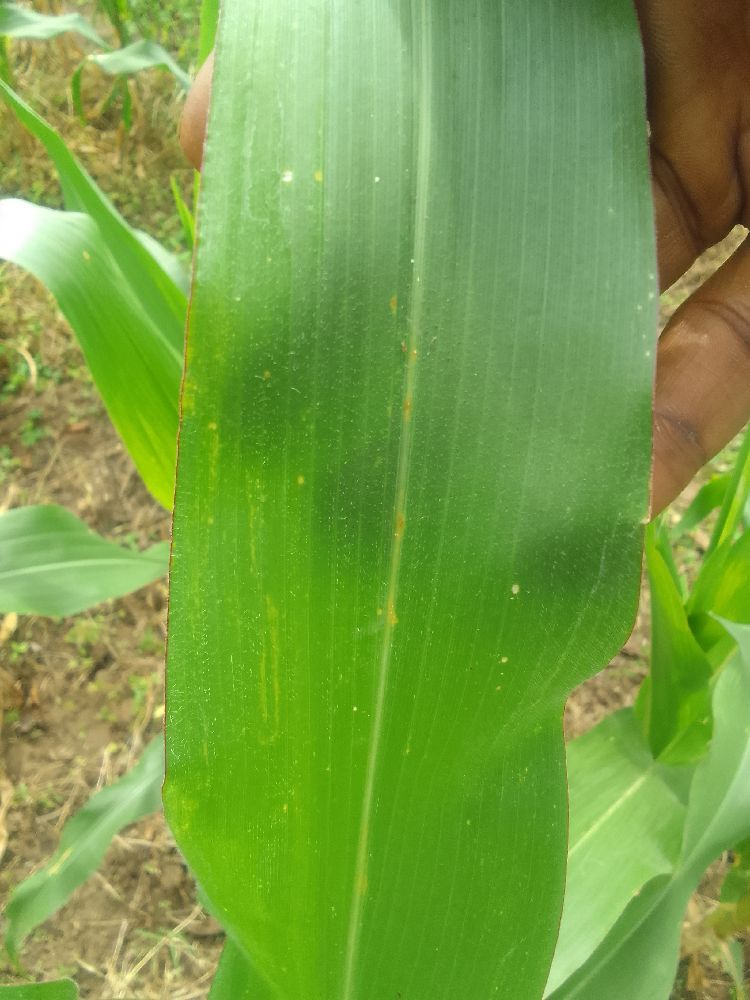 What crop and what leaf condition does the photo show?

maize, healthy
